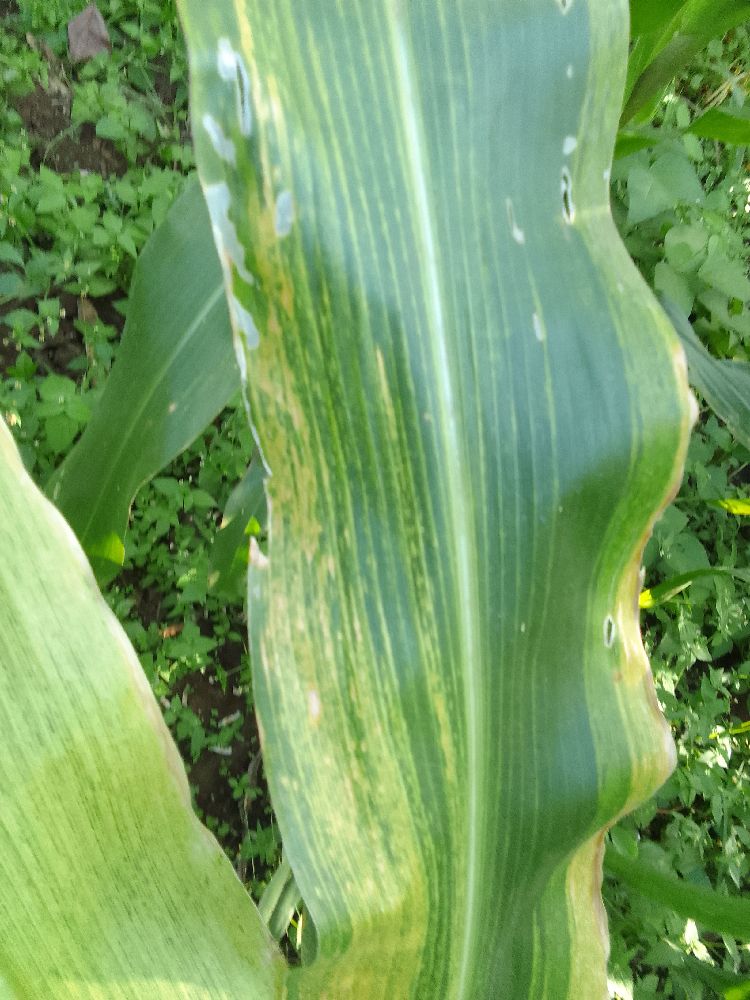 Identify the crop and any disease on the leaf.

maize, maize lethal necrosis
